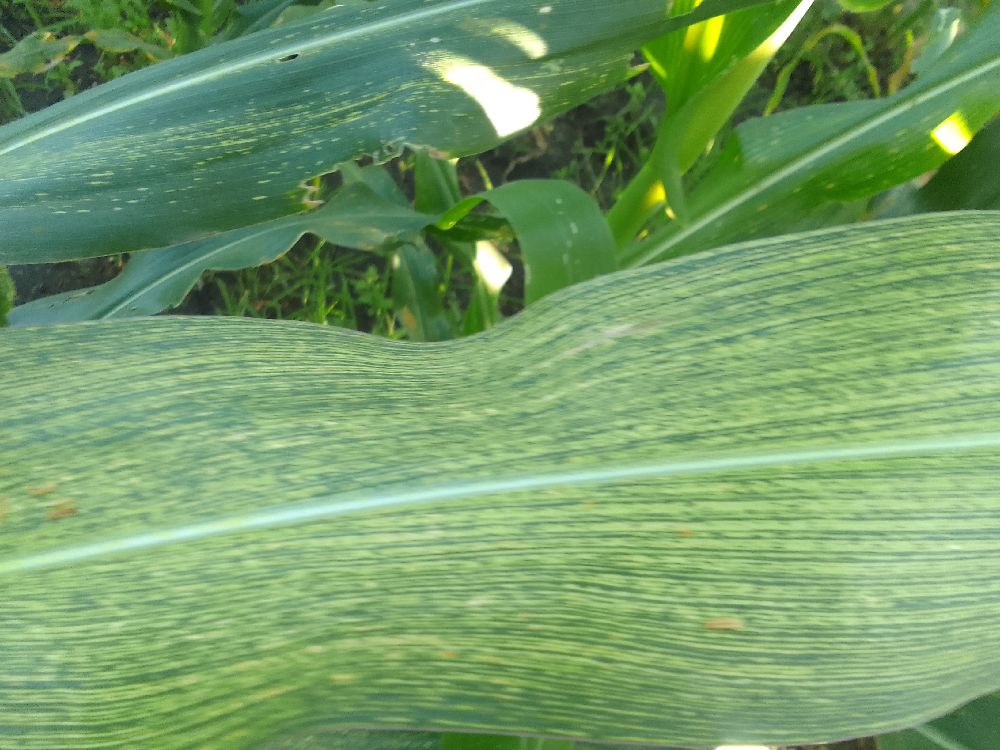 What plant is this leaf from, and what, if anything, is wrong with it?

maize, maize streak virus
